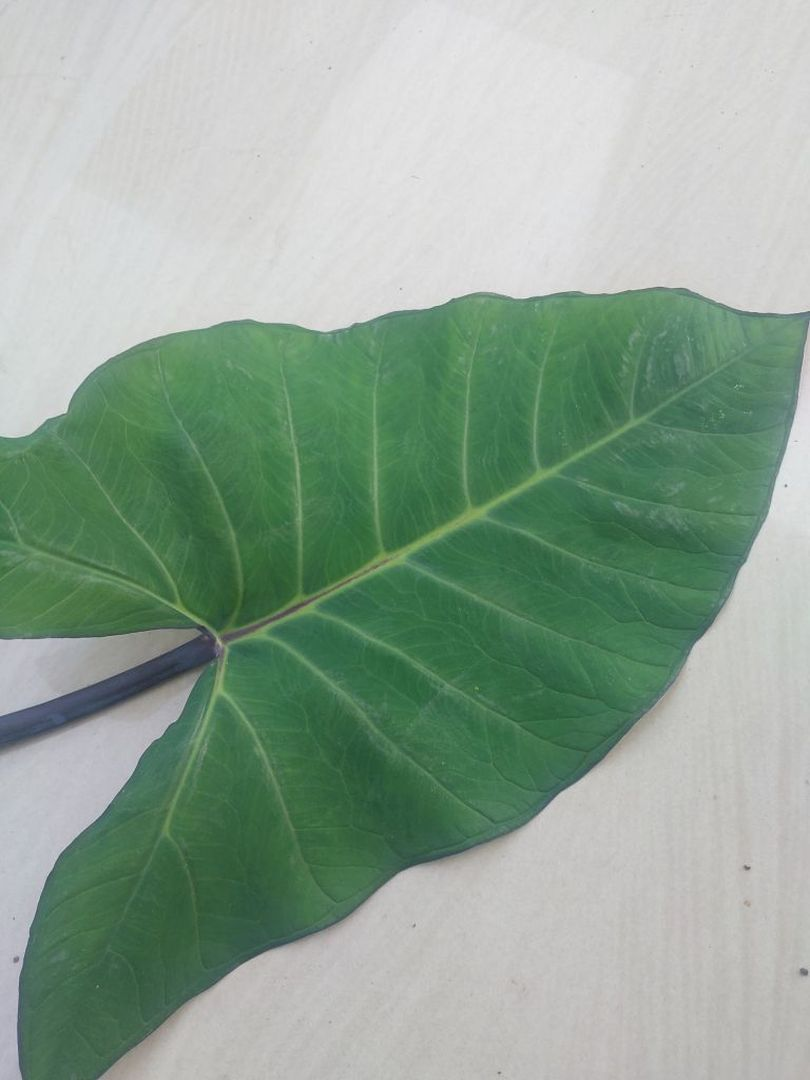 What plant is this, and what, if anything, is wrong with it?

taro, healthy
